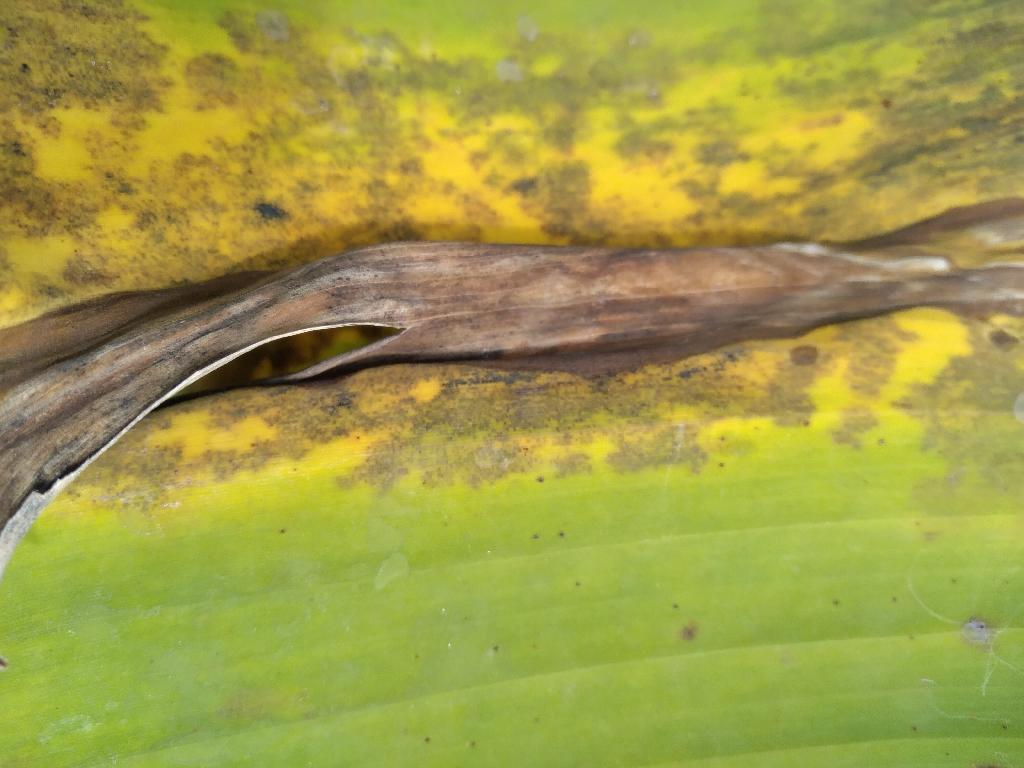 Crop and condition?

banana, black sigatoka
